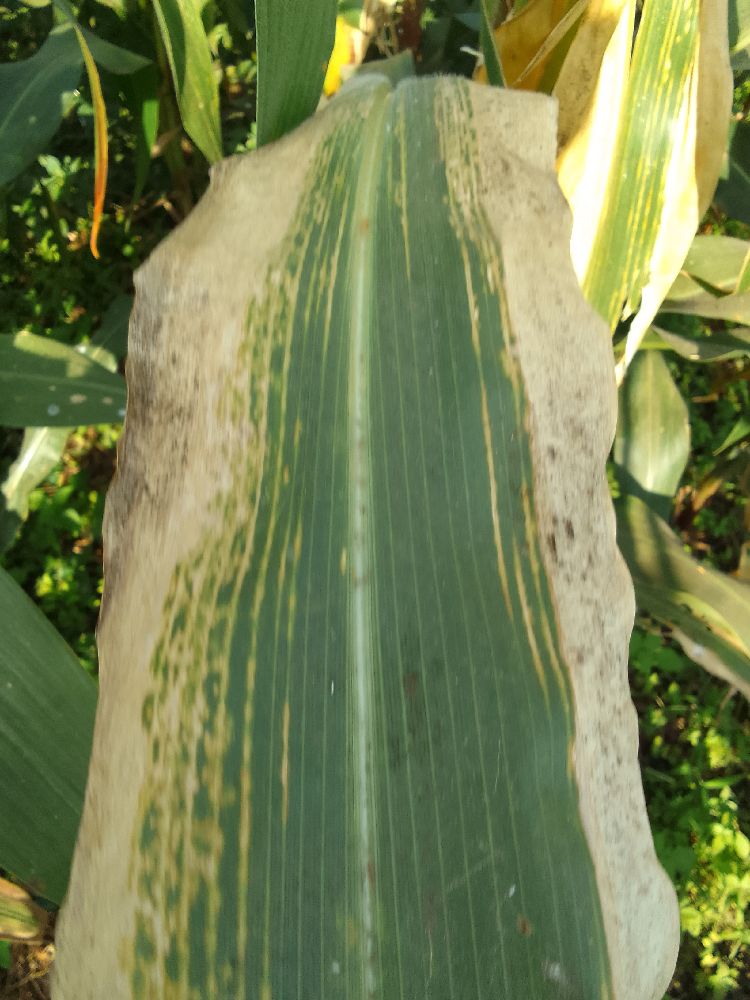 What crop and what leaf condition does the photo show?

maize, maize lethal necrosis
